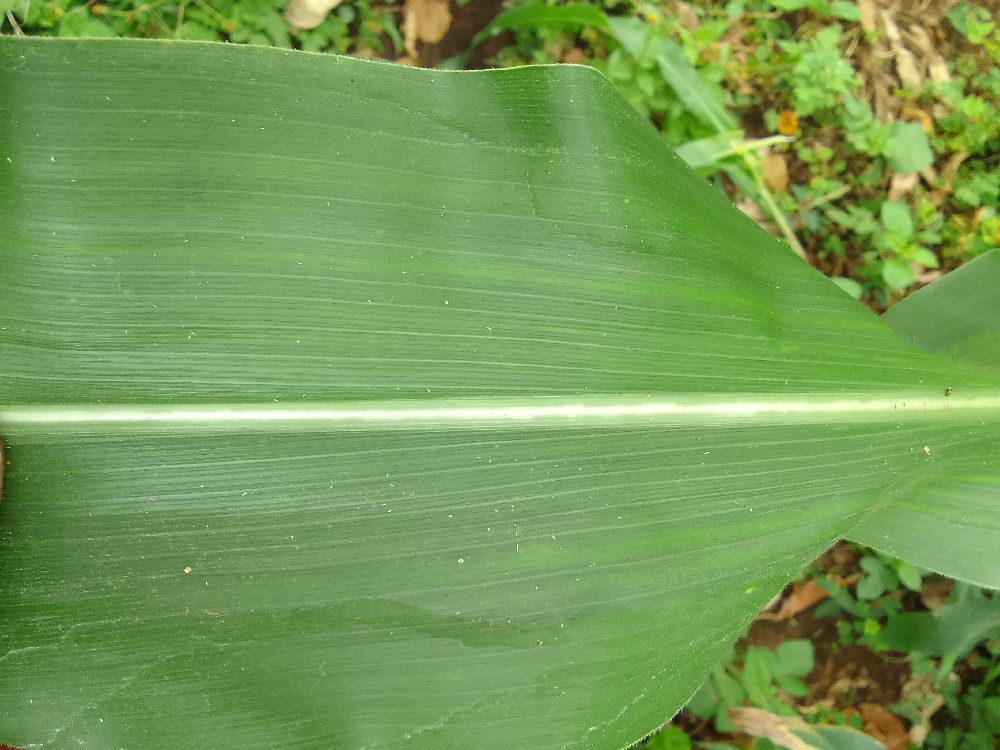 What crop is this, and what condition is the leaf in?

maize, healthy
